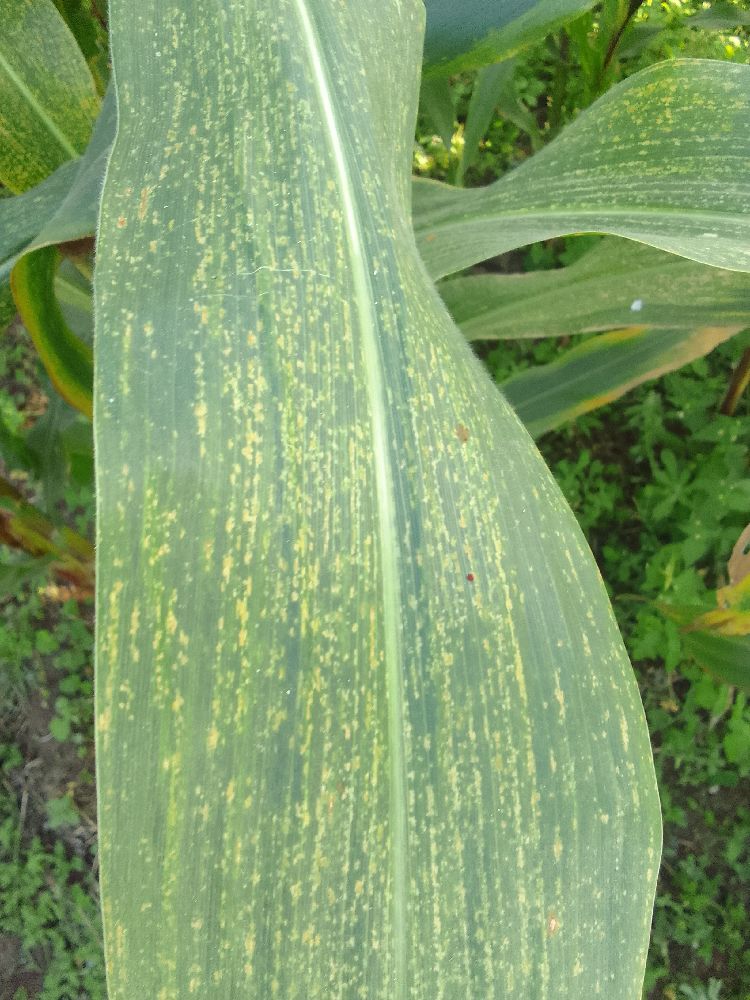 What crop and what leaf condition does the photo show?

maize, maize lethal necrosis
